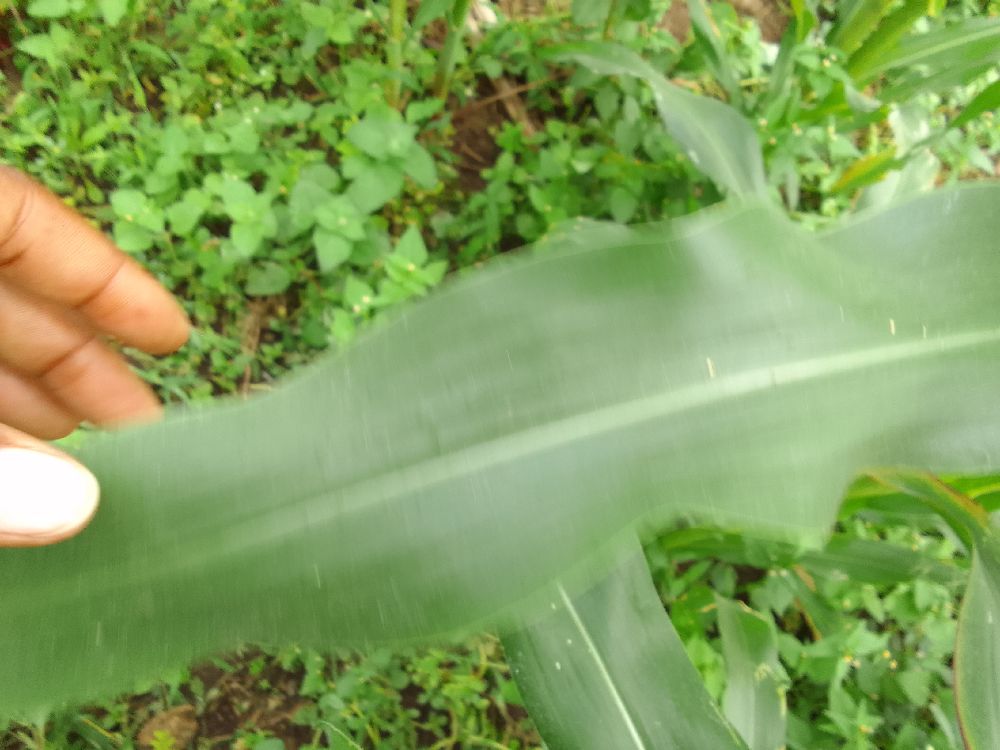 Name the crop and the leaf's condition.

maize, healthy
